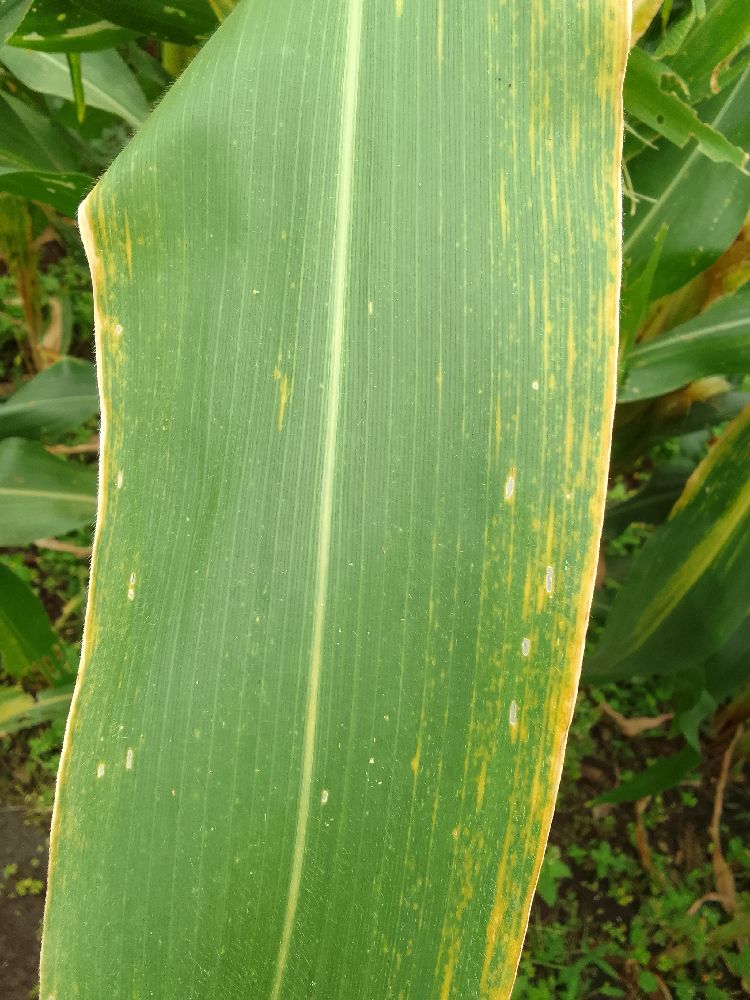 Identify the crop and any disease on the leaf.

maize, maize lethal necrosis
